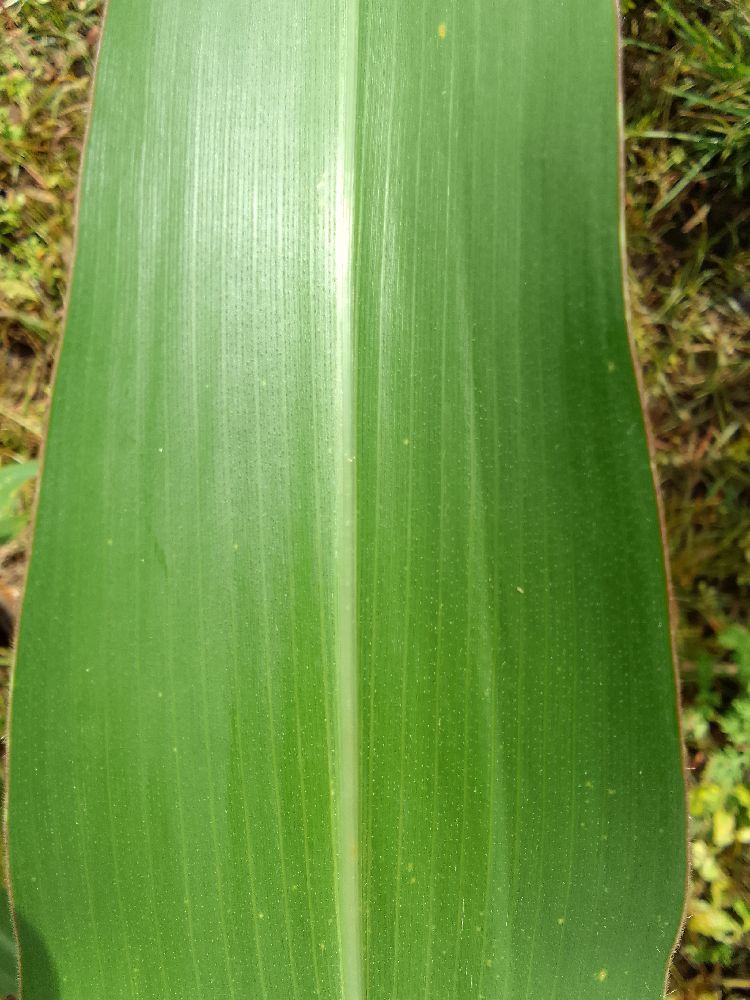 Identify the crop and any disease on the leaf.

maize, healthy
